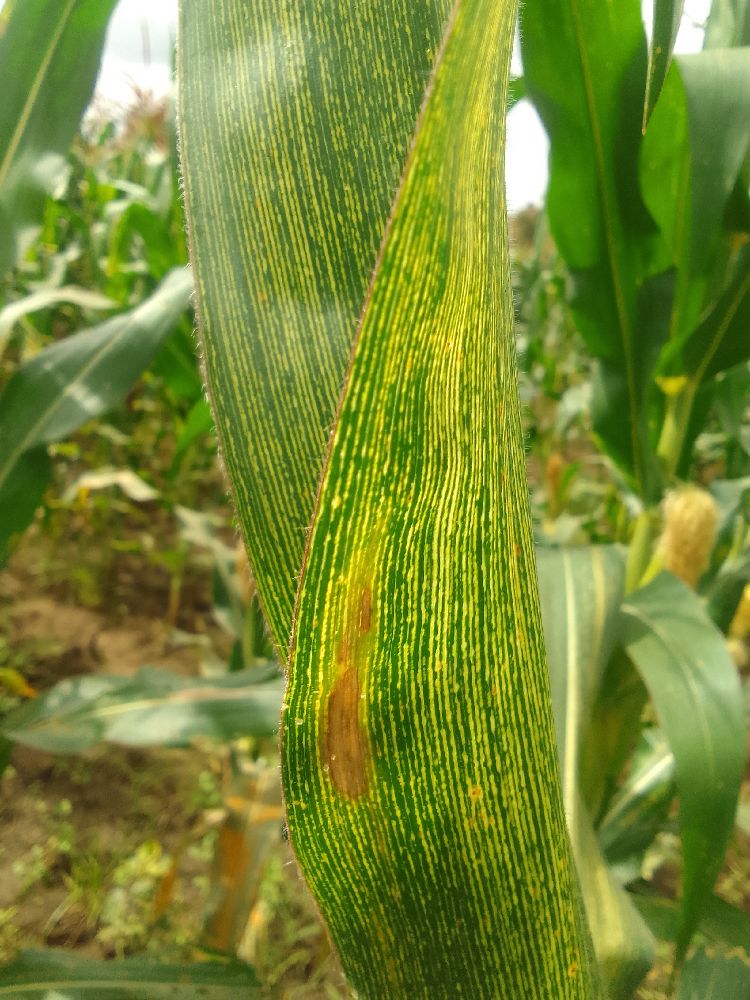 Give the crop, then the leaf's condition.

maize, maize streak virus
